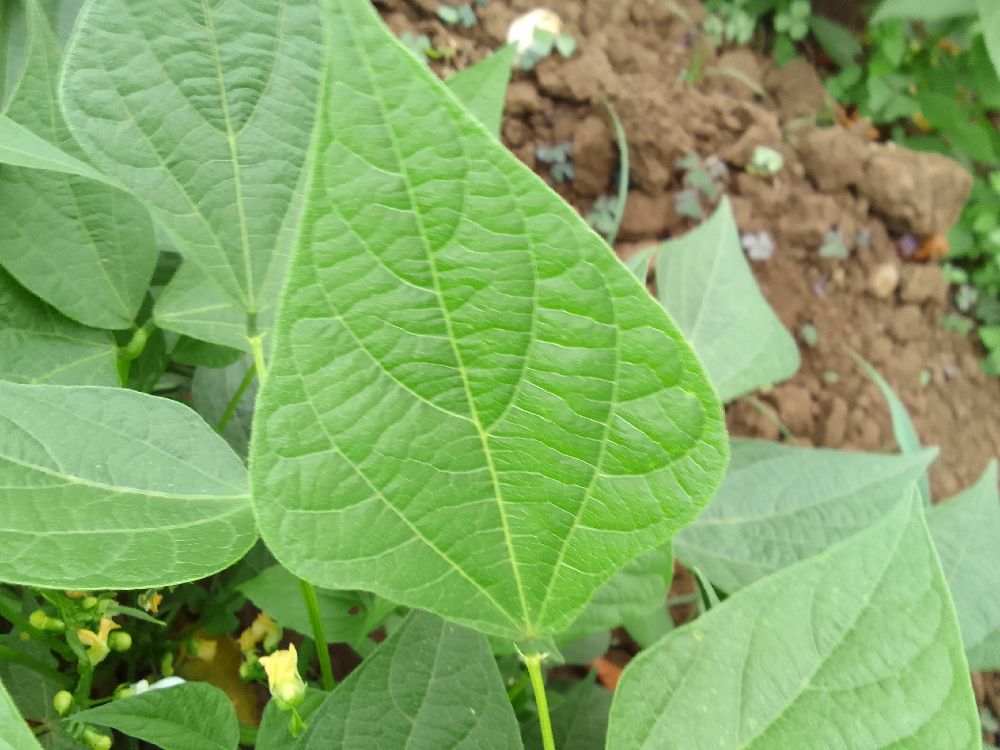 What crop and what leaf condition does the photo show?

common bean, healthy
